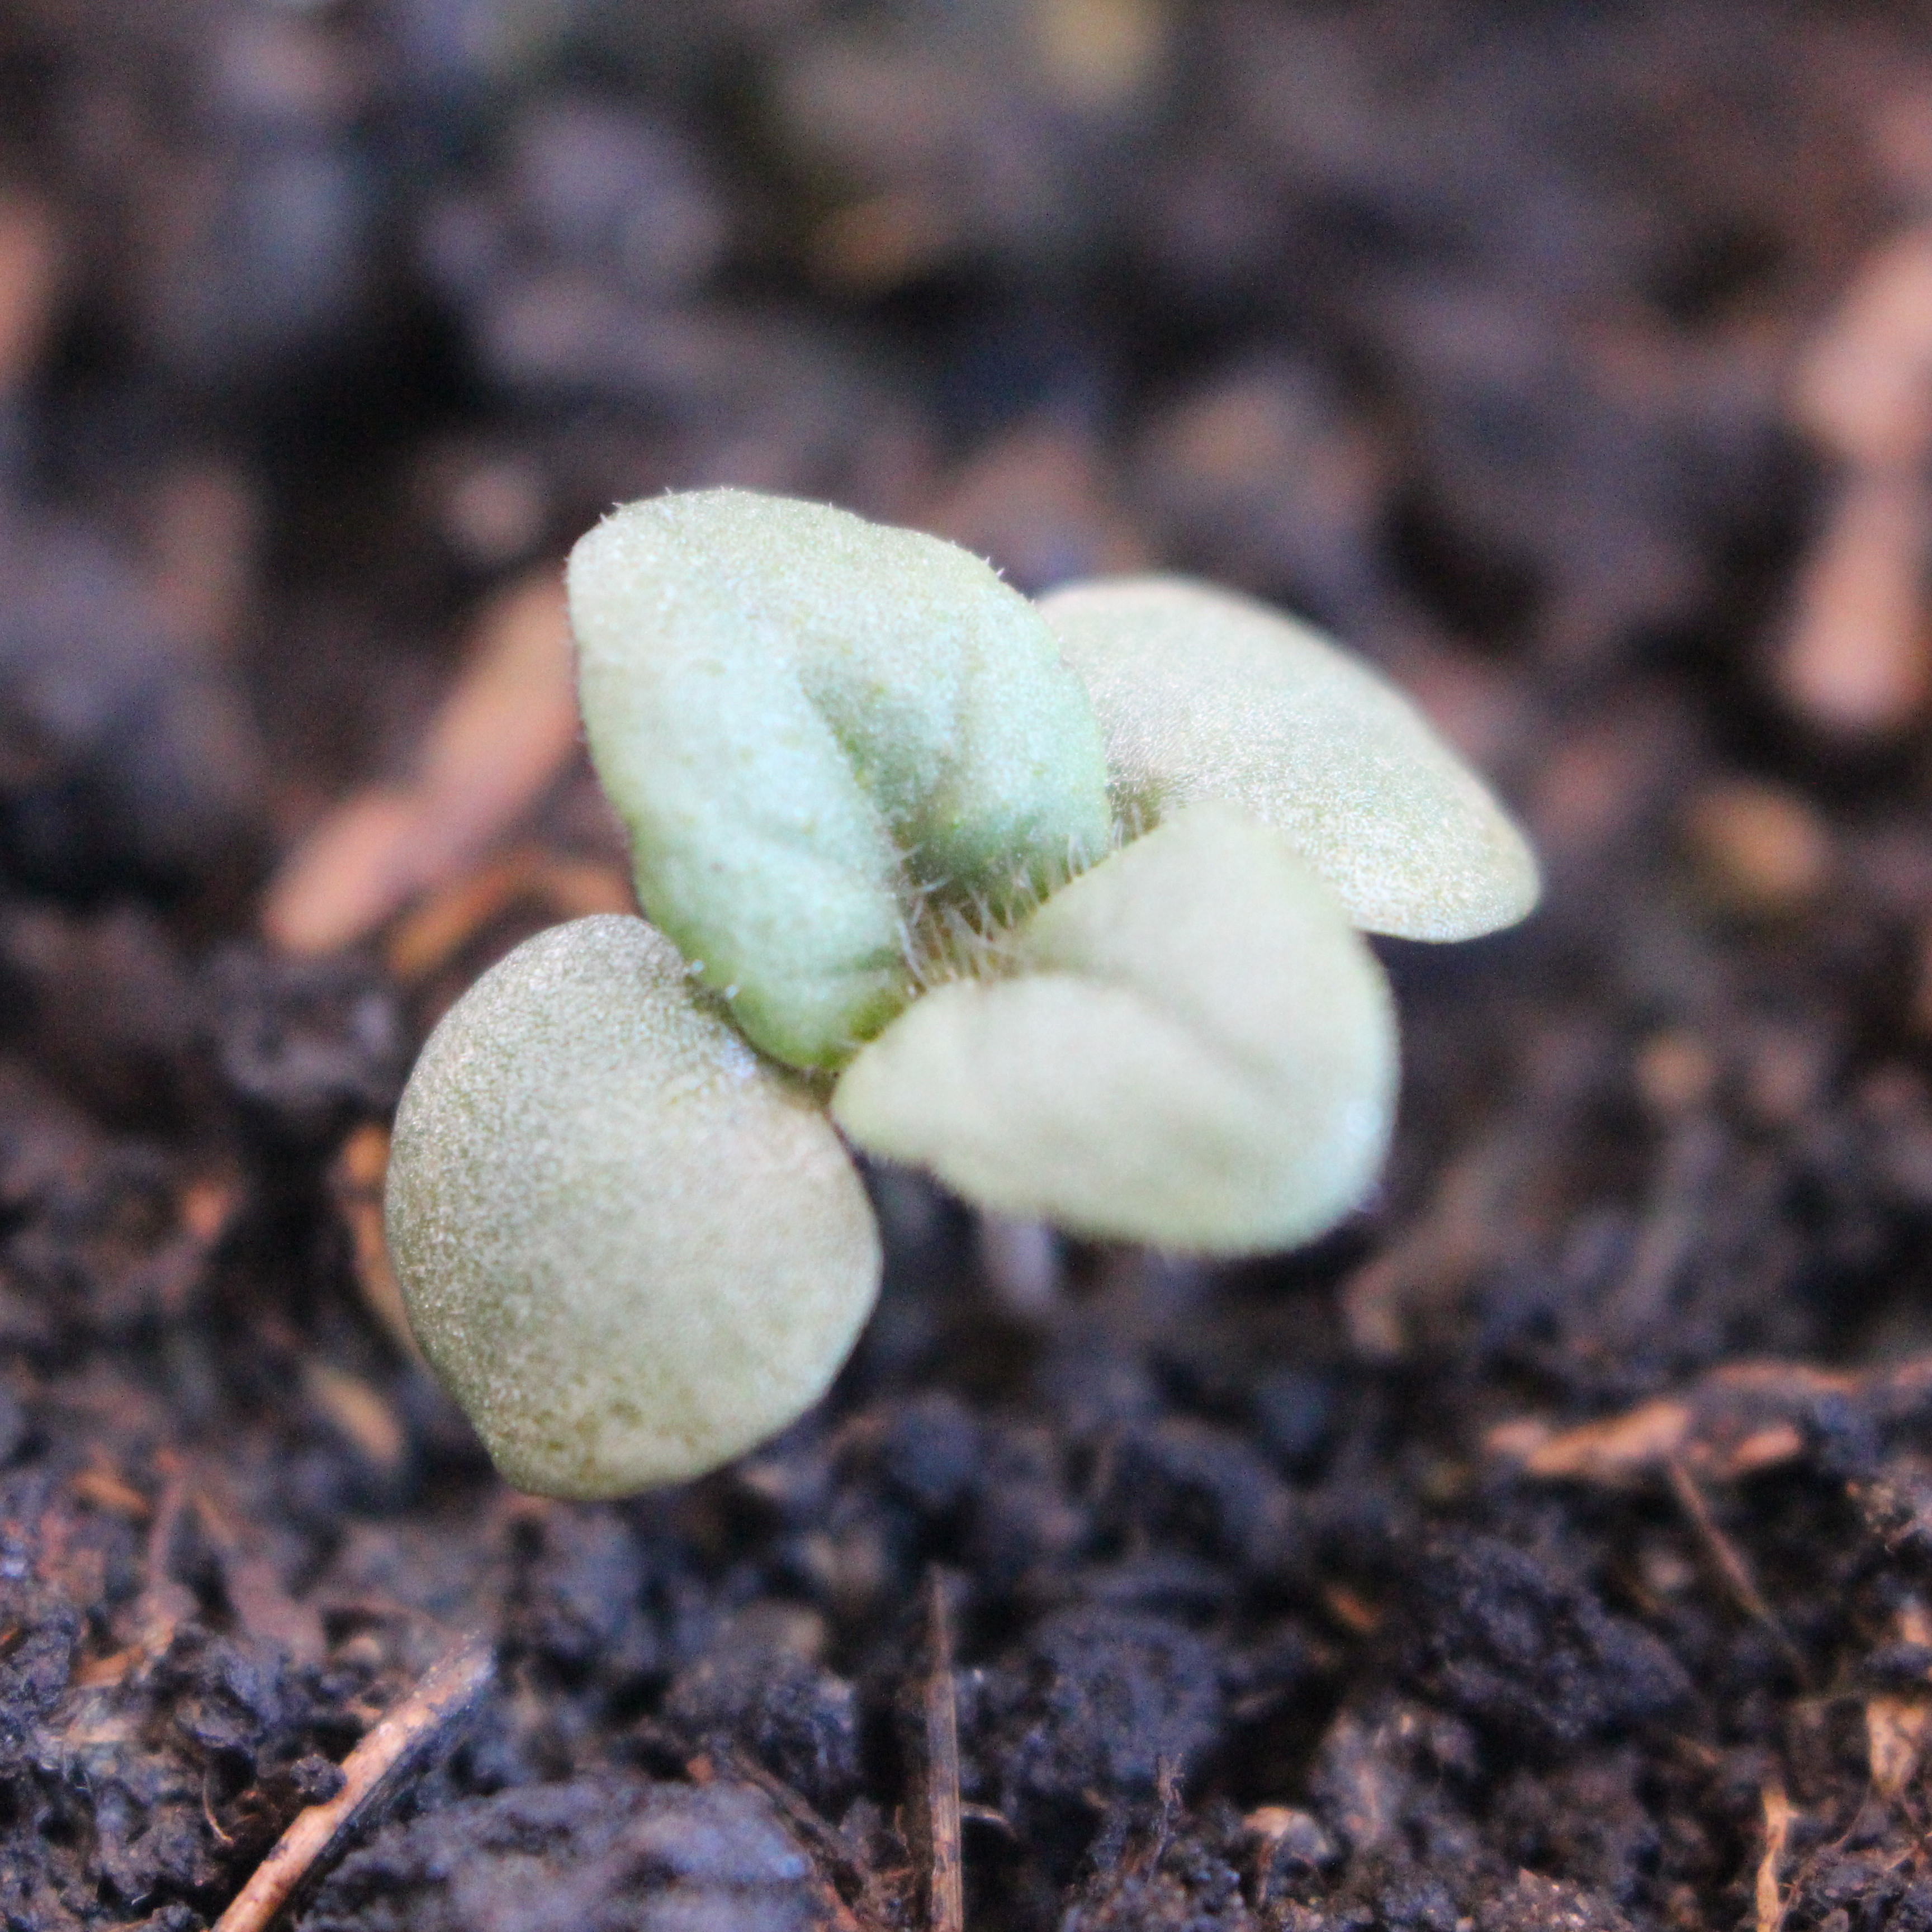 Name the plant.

Veronica persica
